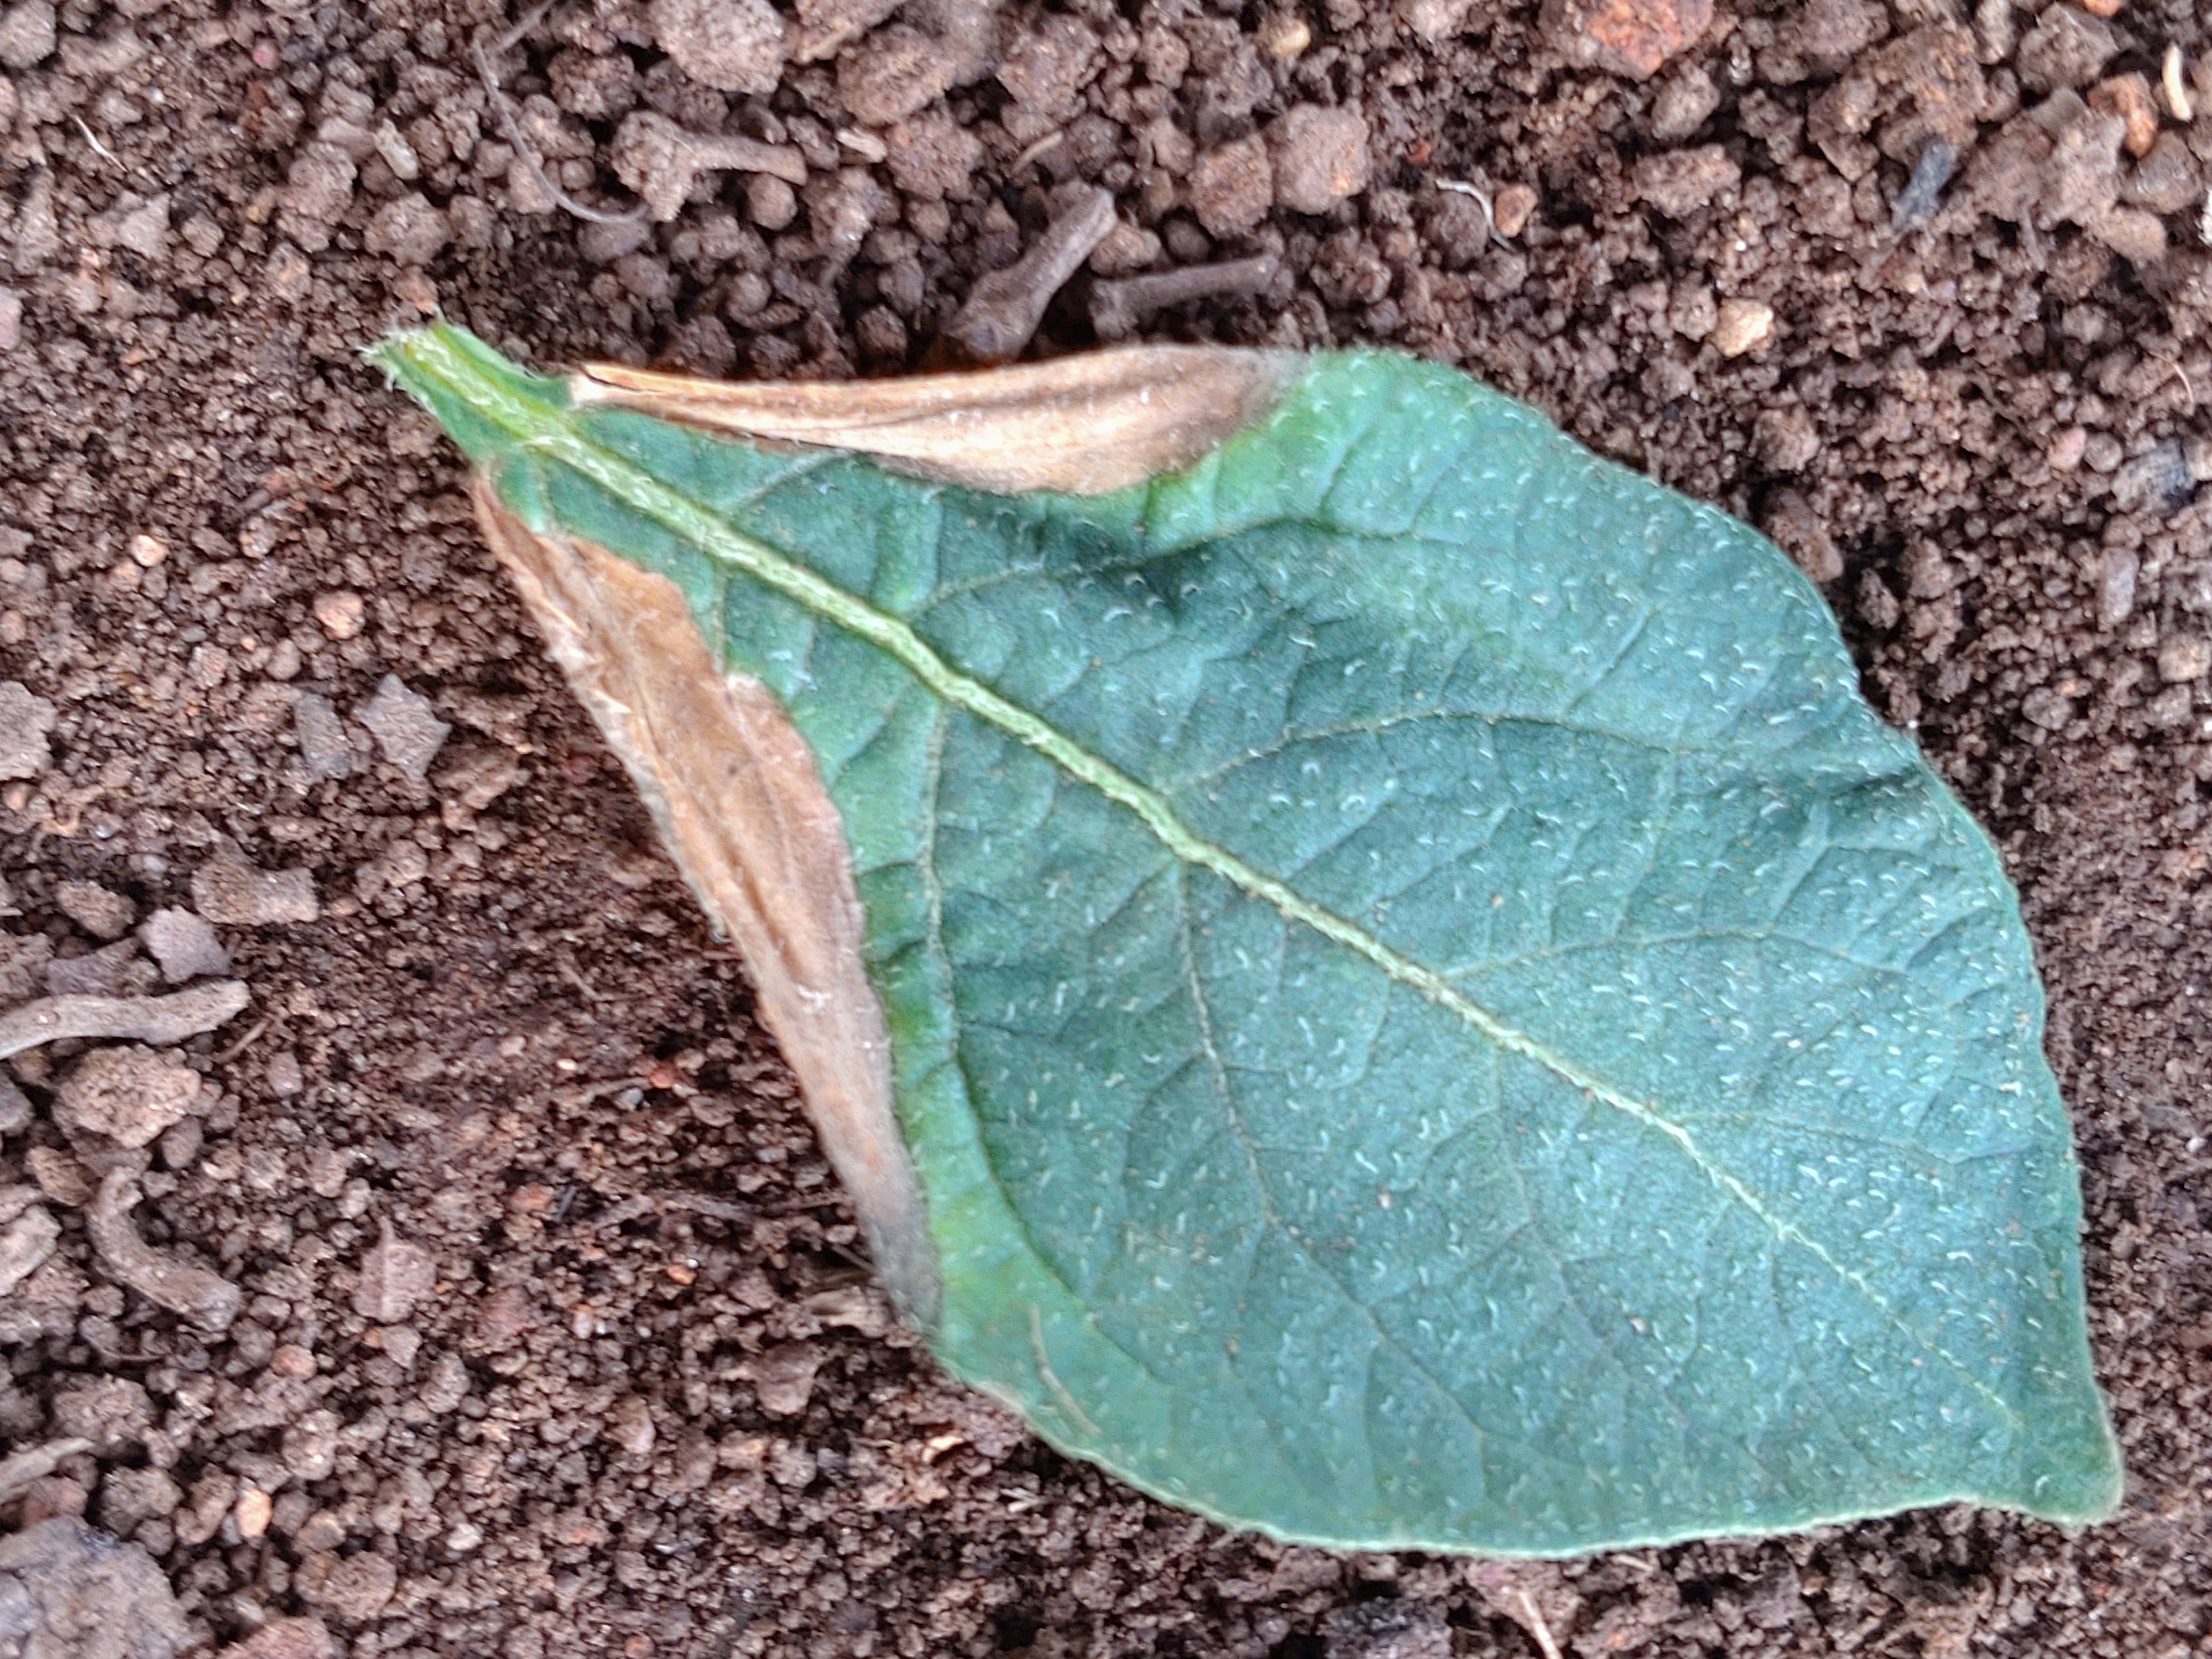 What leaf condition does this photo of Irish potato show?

early blight
